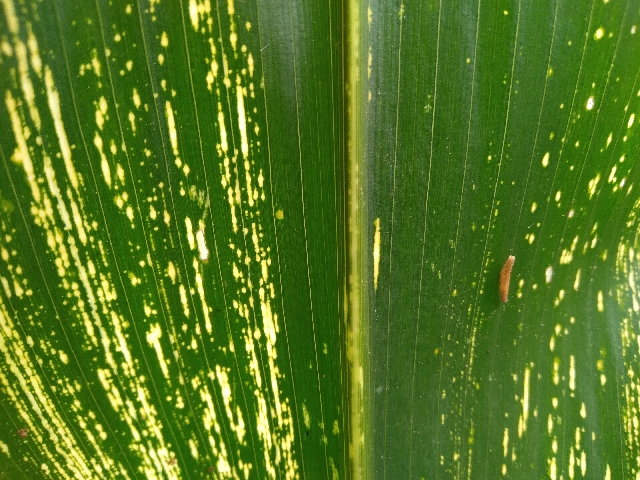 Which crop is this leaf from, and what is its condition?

maize, maize streak virus
